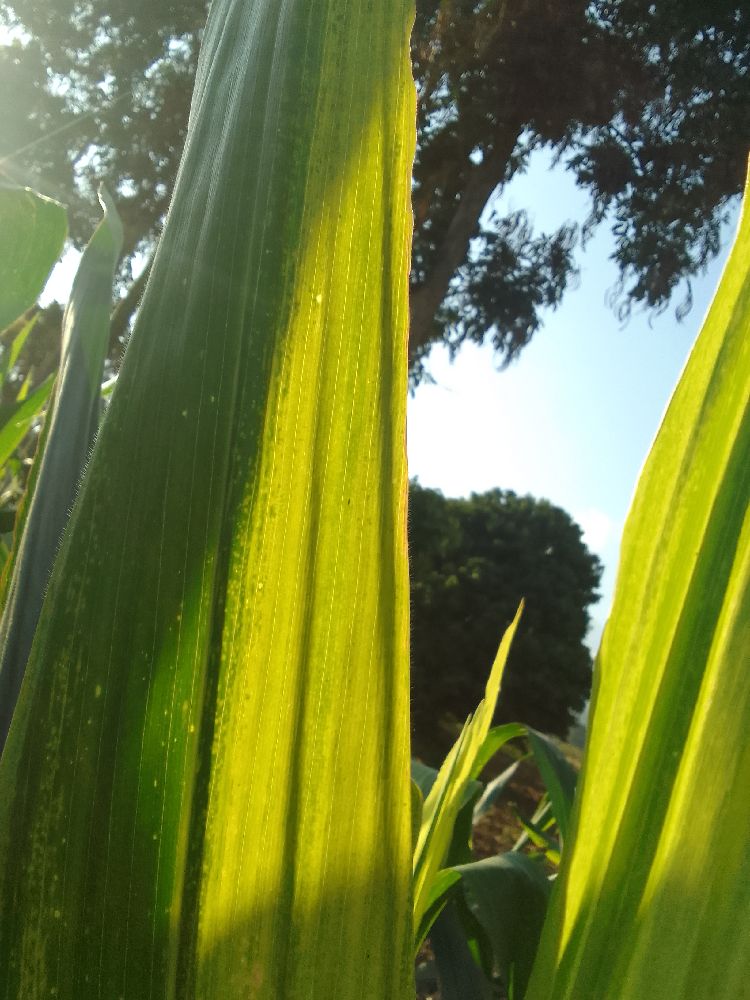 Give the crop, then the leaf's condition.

maize, maize lethal necrosis
